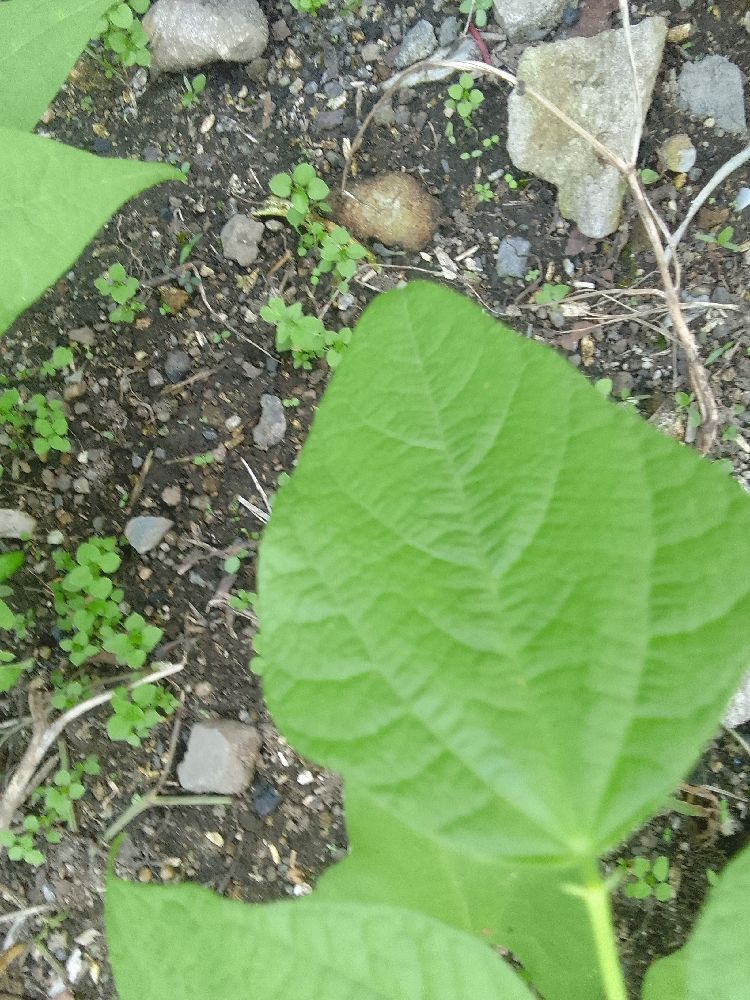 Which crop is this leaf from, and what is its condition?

common bean, healthy
